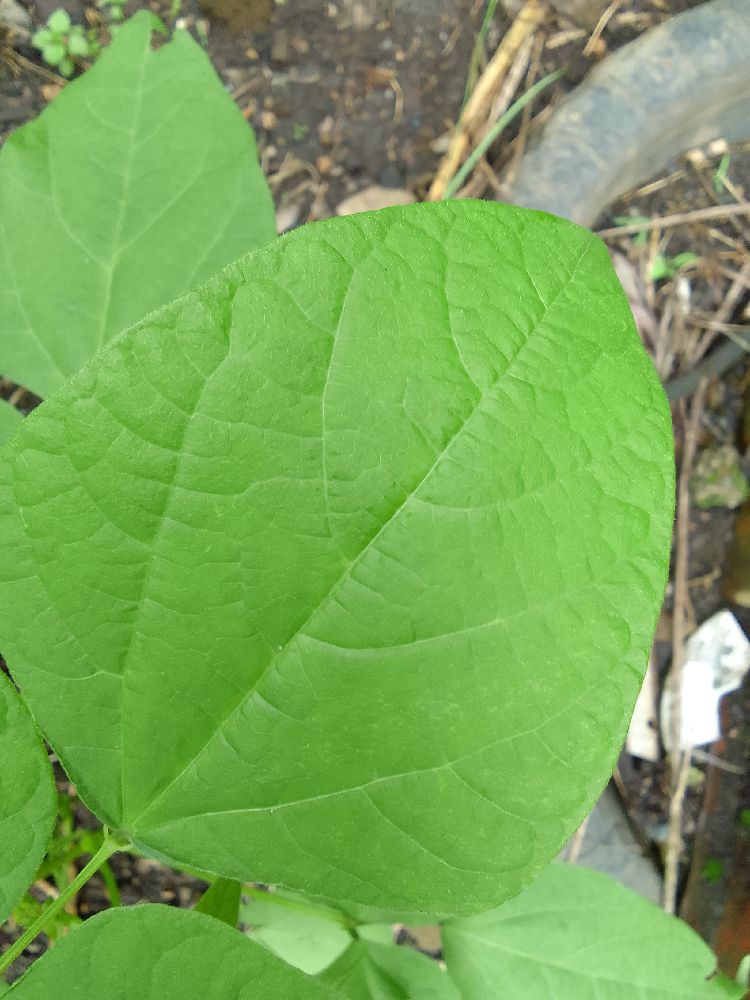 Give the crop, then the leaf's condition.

common bean, healthy
